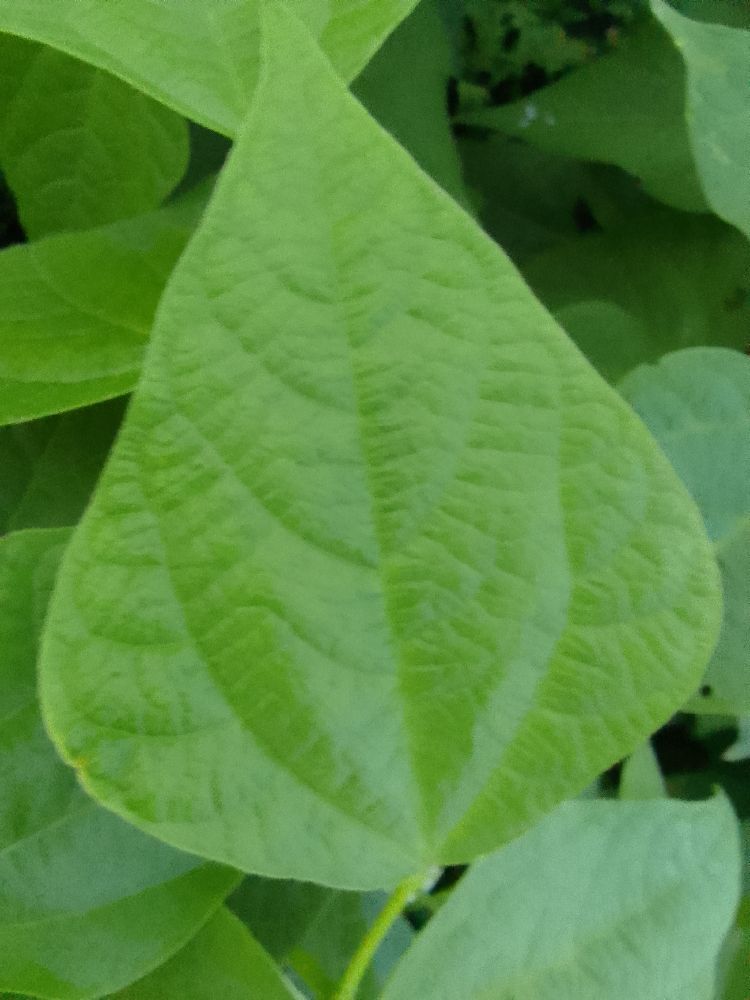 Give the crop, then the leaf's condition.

common bean, healthy
